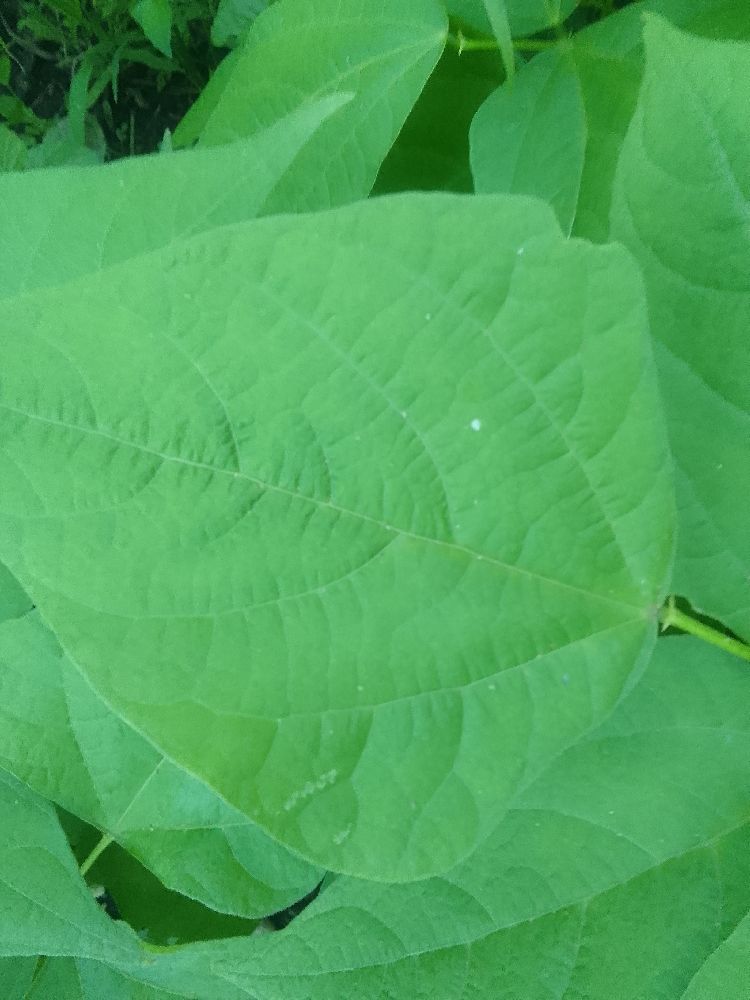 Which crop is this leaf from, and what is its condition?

common bean, healthy
